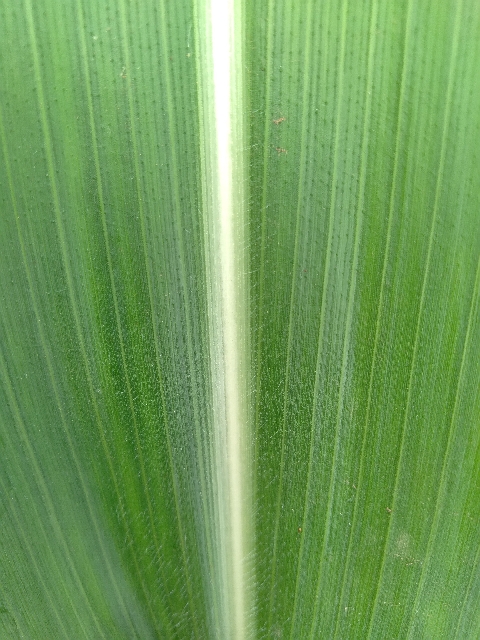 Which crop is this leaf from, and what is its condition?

maize, healthy
